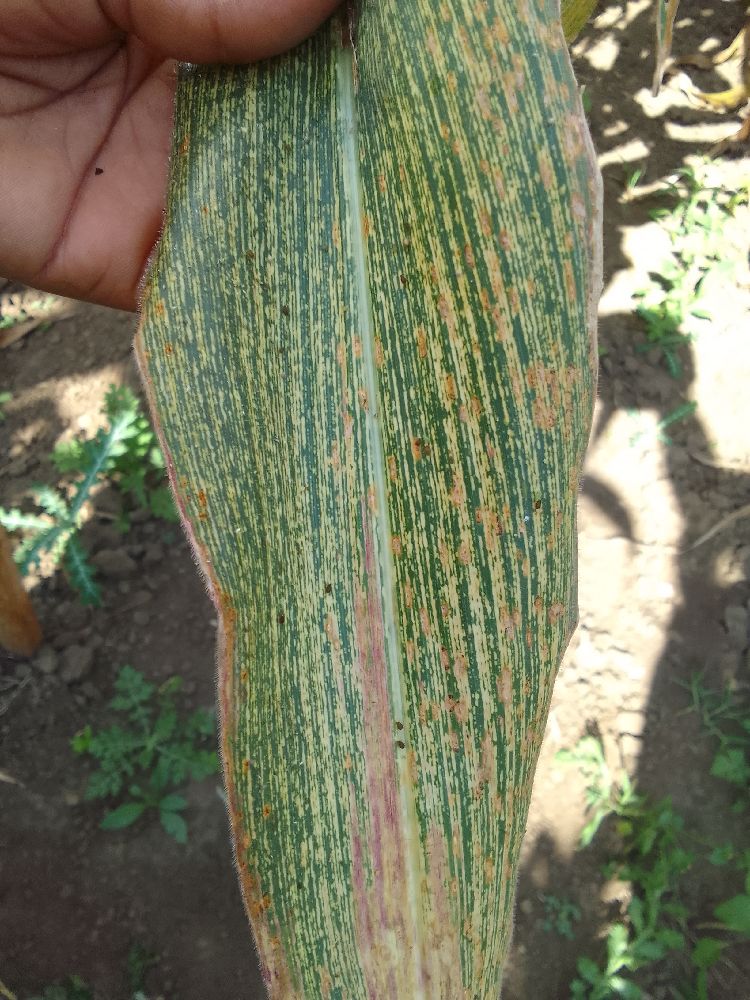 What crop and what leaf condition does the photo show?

maize, maize streak virus
